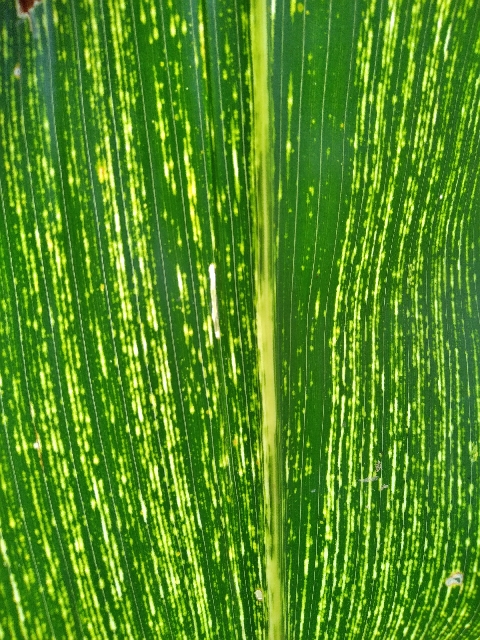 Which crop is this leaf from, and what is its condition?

maize, maize streak virus
